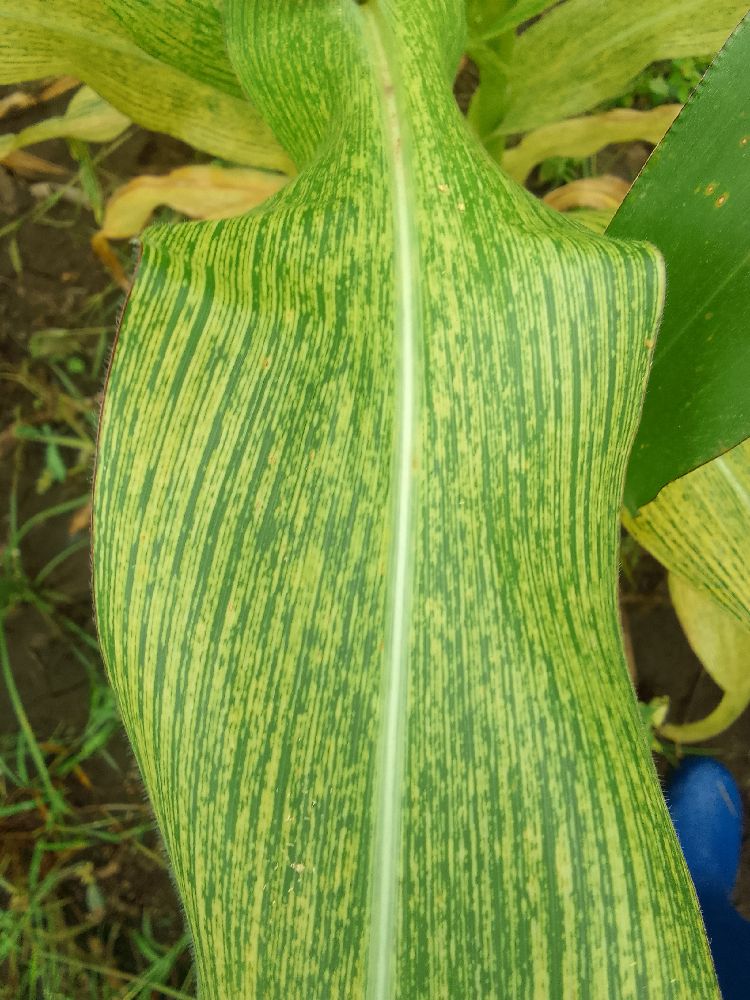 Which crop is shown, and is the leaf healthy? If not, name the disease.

maize, maize streak virus
